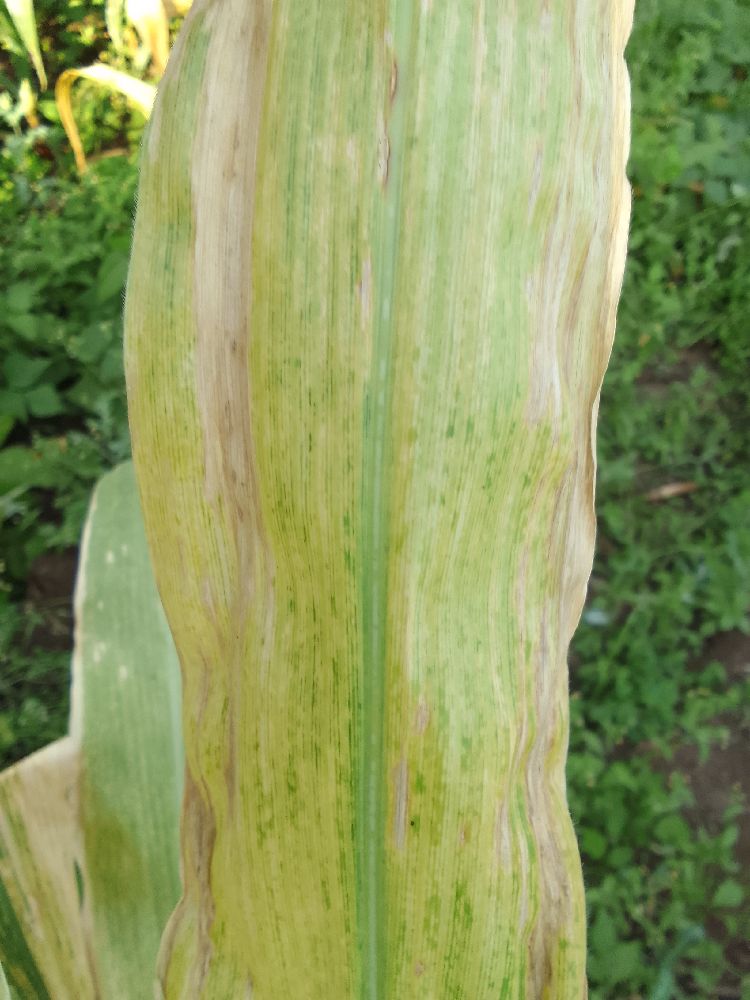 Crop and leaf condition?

maize, maize lethal necrosis
